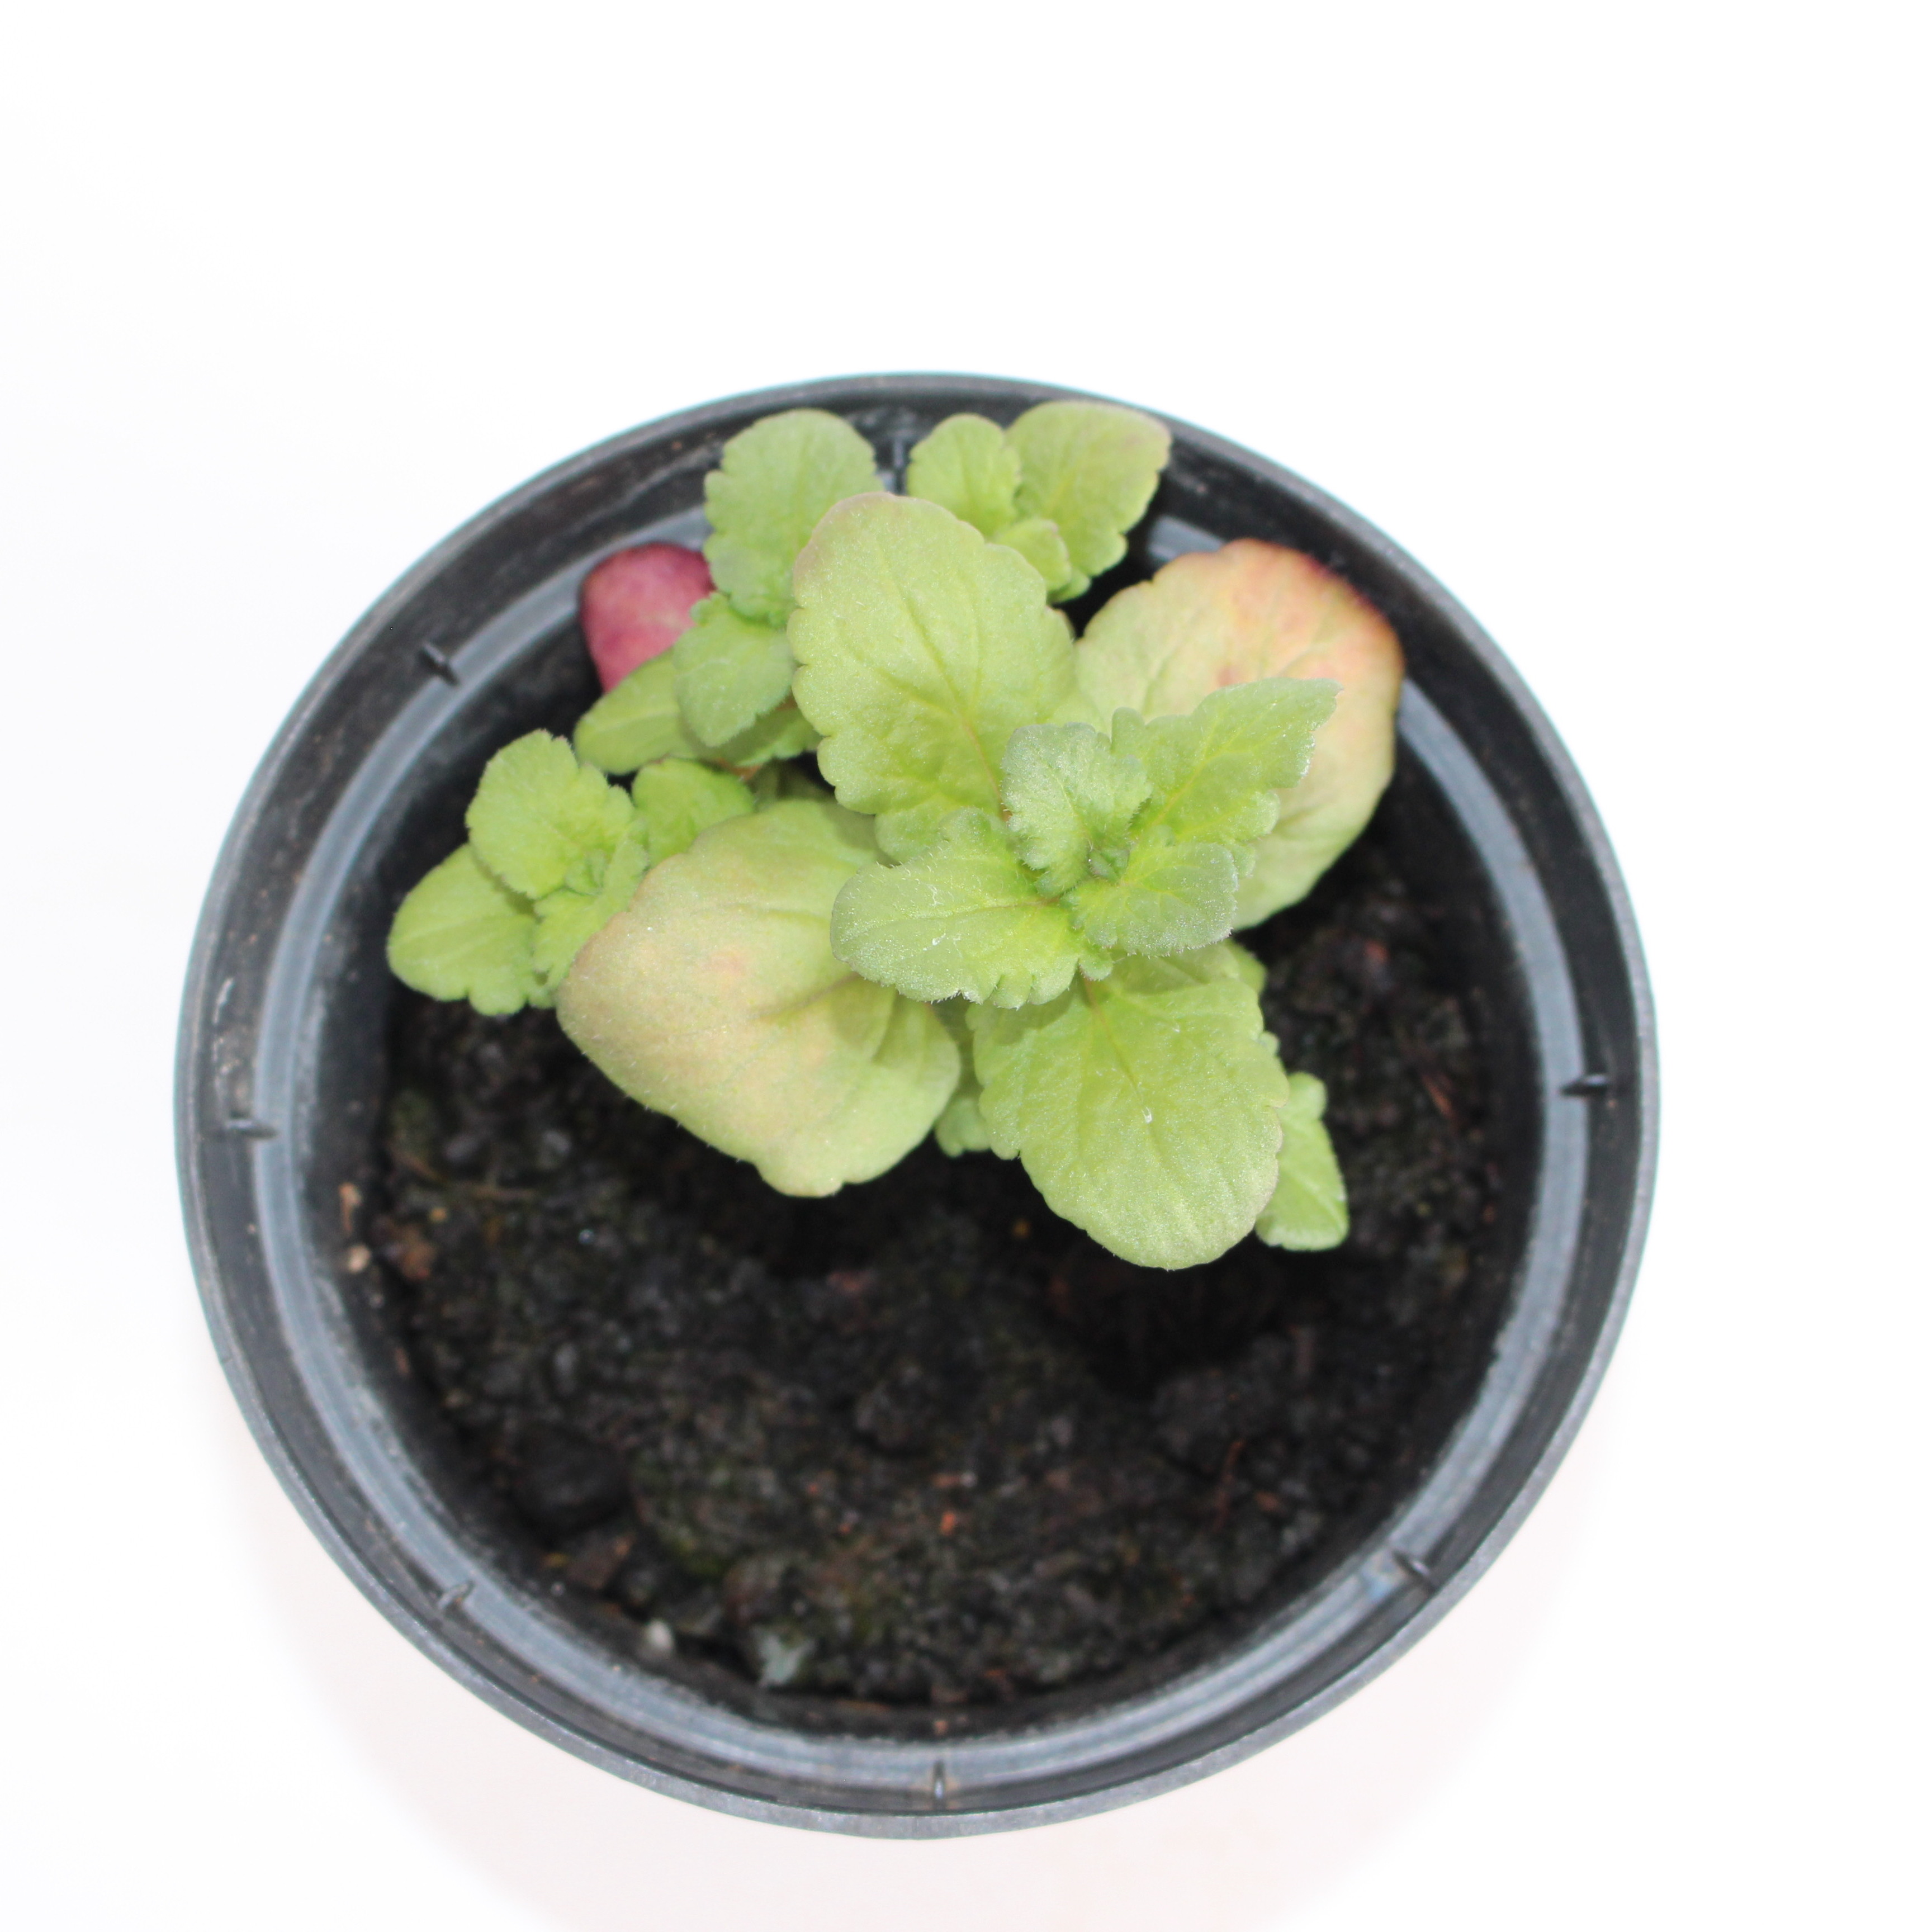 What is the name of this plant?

Veronica persica
